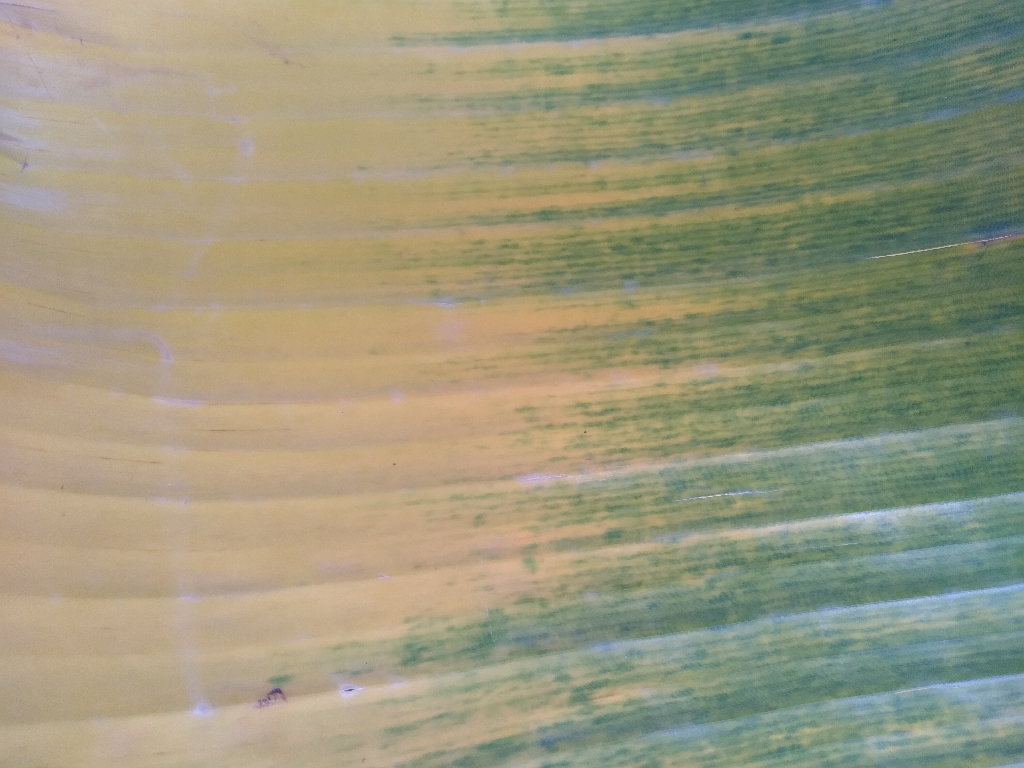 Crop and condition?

banana, fusarium wilt race 1
